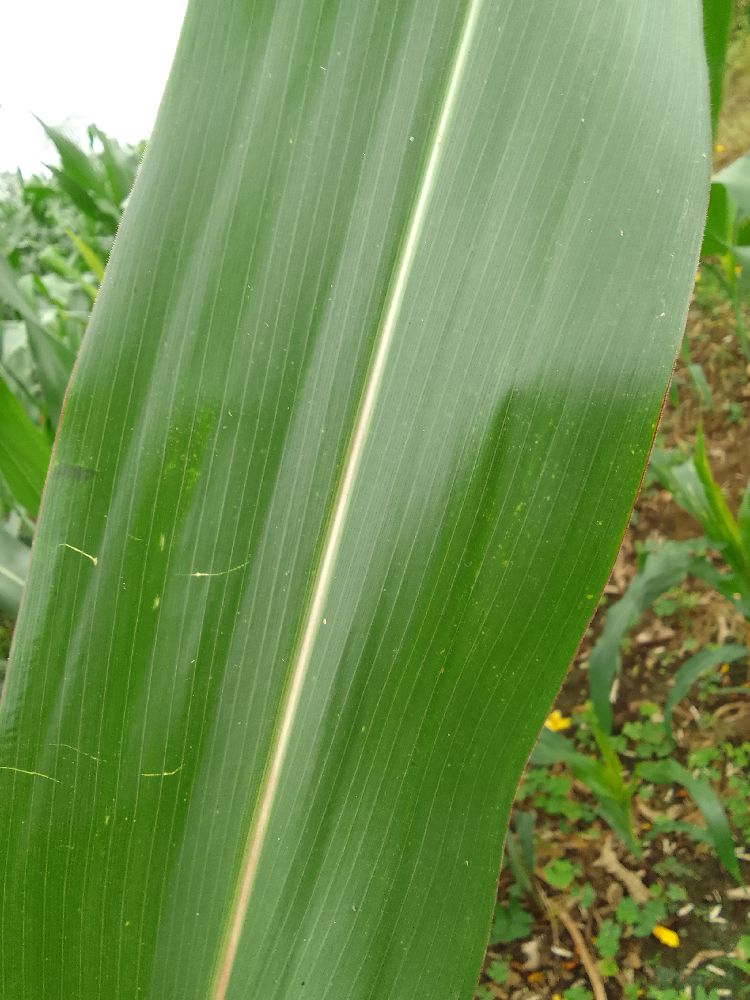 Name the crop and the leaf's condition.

maize, healthy
